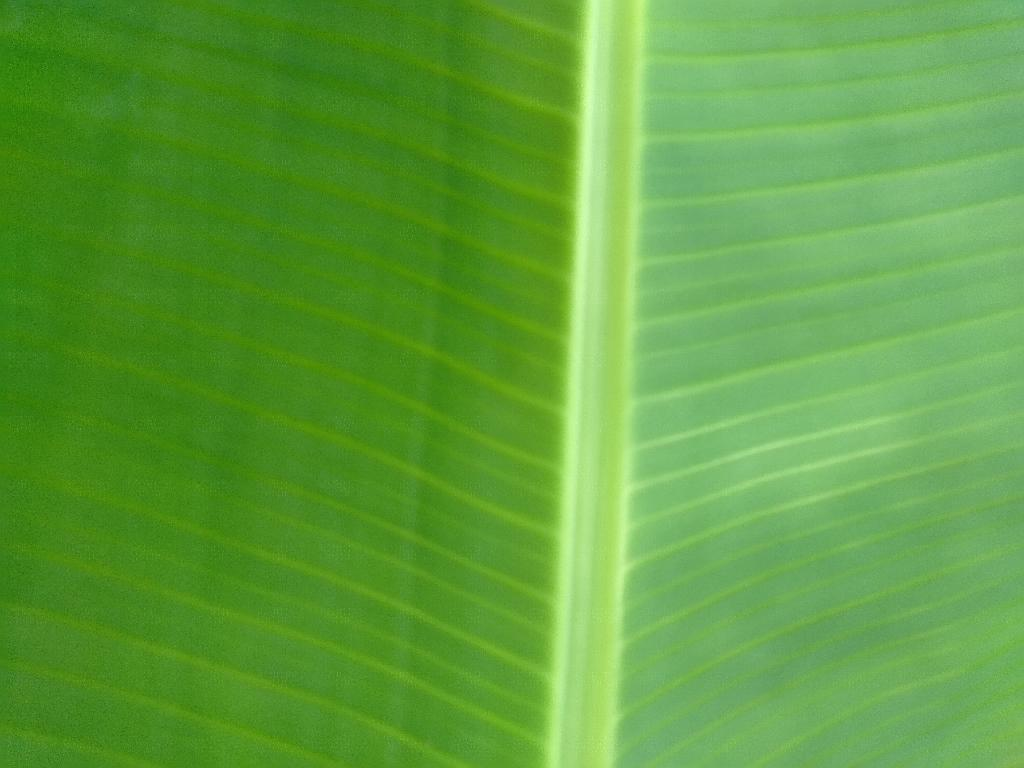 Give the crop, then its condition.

banana, healthy
